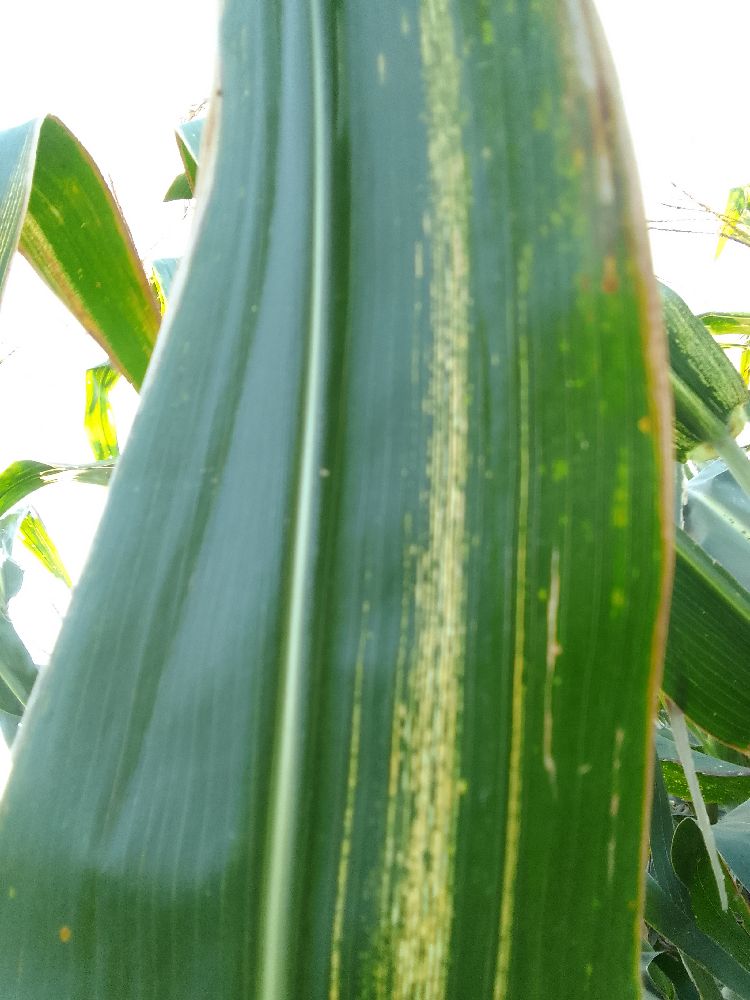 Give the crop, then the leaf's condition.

maize, maize streak virus
